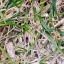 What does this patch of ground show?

grass
